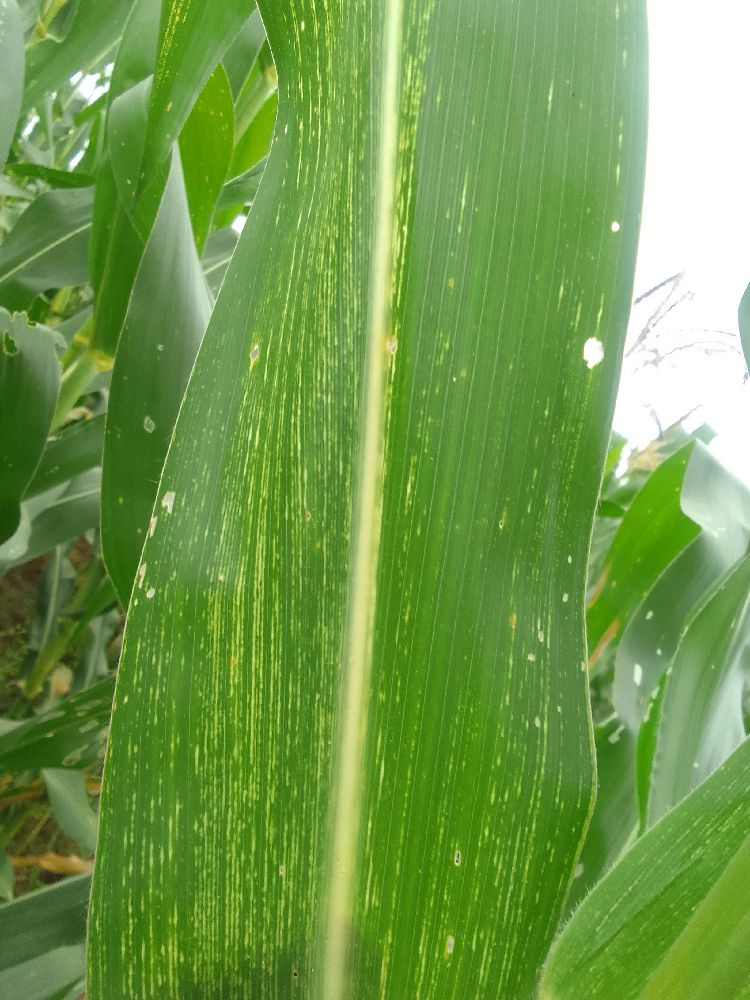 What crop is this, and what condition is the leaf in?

maize, maize streak virus
